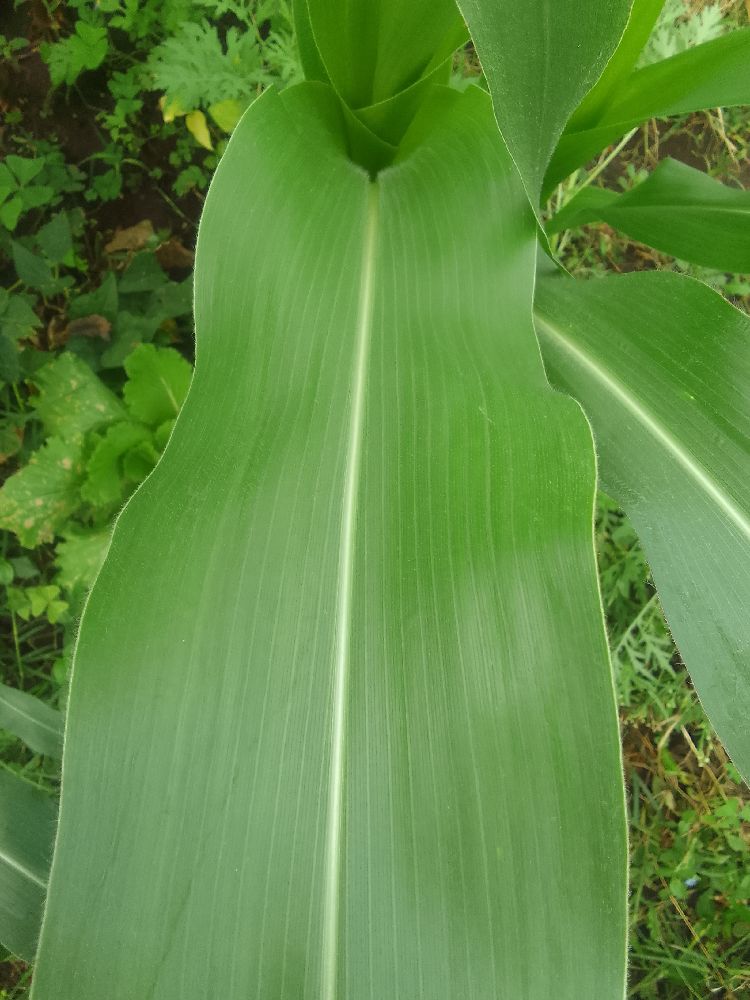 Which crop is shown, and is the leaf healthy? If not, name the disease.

maize, healthy
